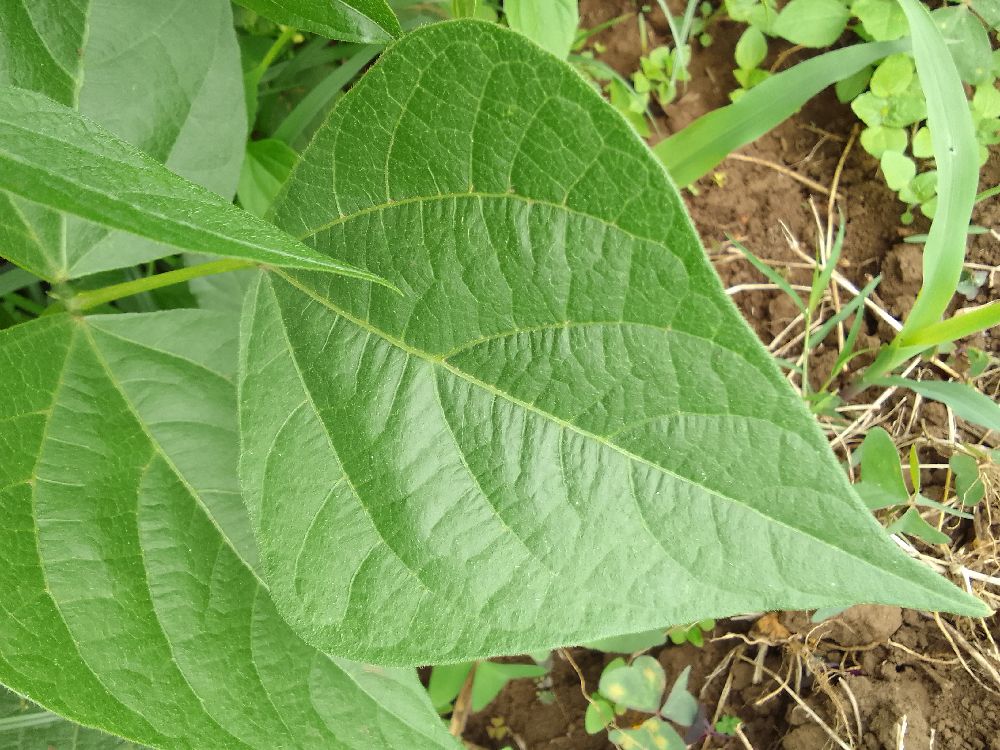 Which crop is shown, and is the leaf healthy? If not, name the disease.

common bean, healthy
